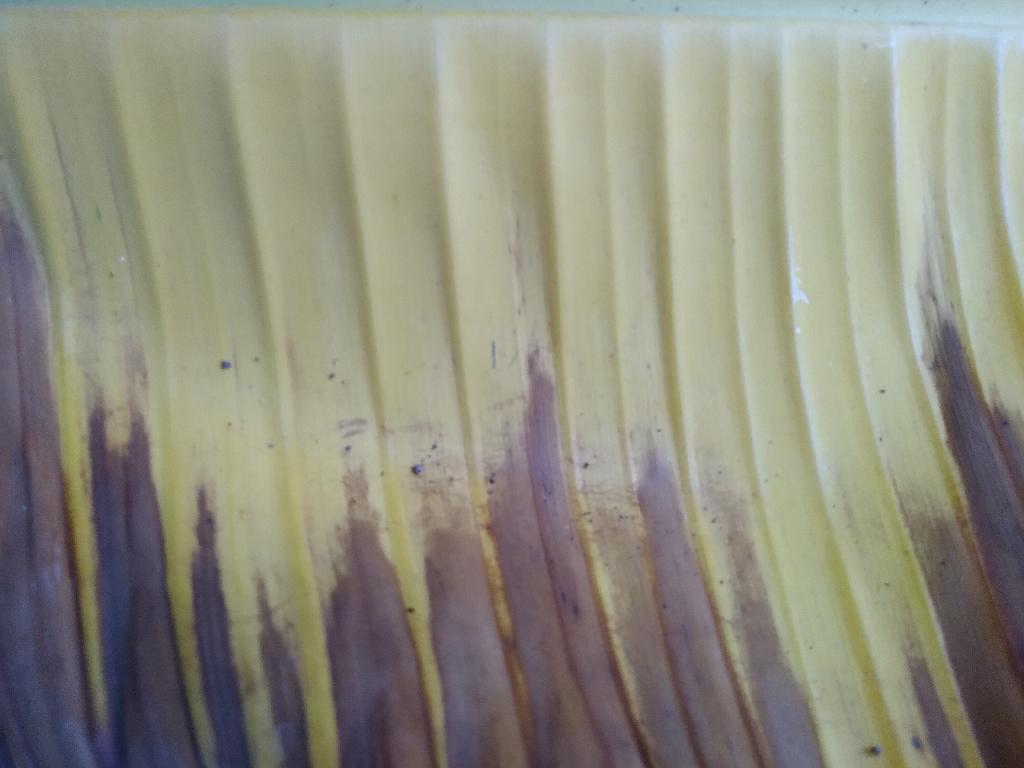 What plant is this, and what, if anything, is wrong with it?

banana, fusarium wilt race 1
